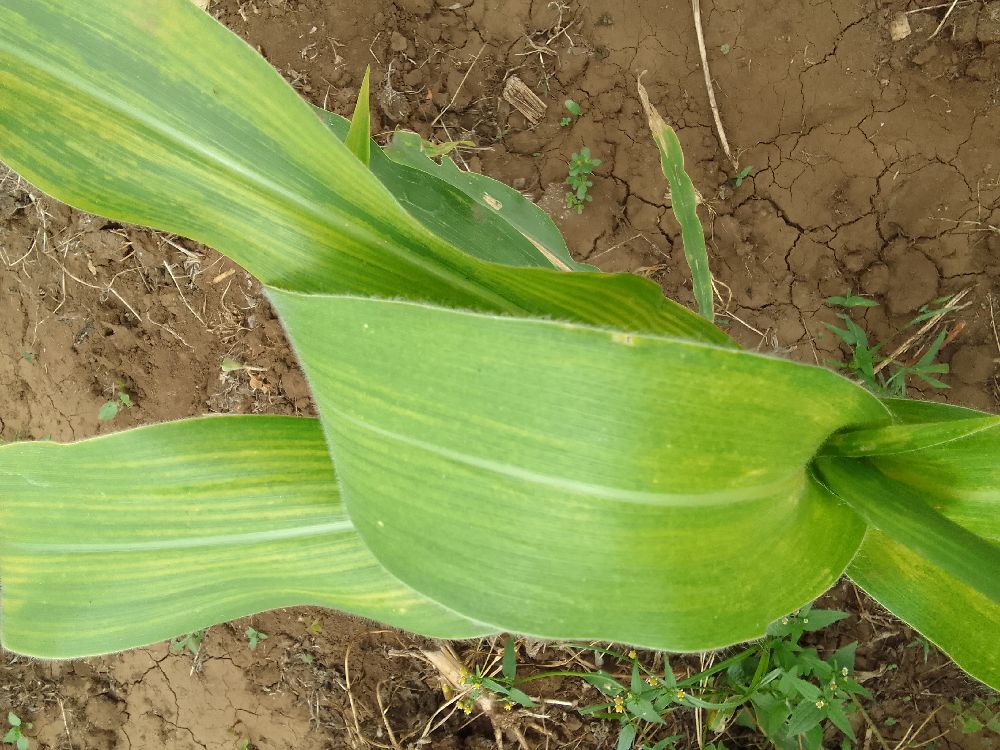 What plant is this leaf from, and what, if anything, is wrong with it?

maize, maize lethal necrosis
